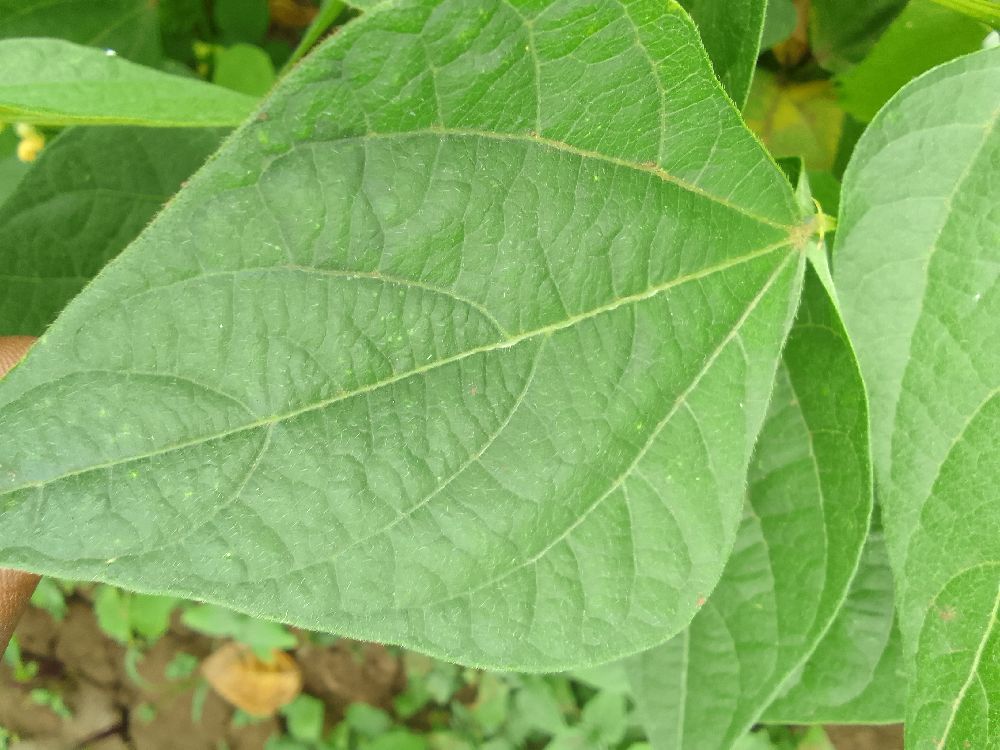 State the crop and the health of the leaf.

common bean, healthy
